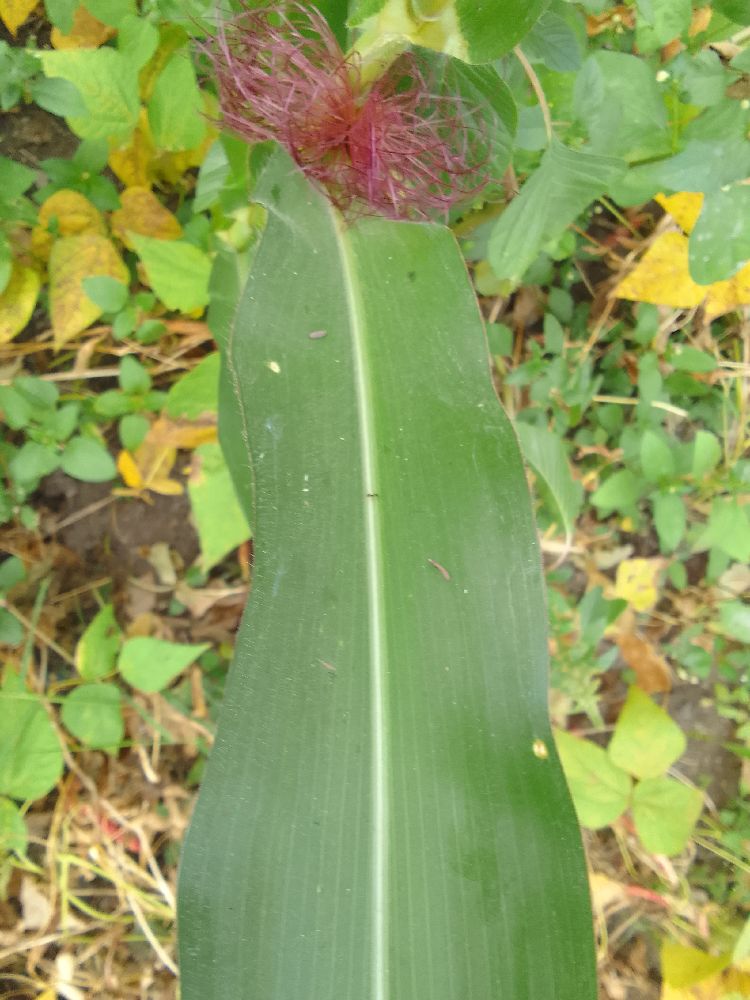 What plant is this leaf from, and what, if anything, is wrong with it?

maize, healthy
